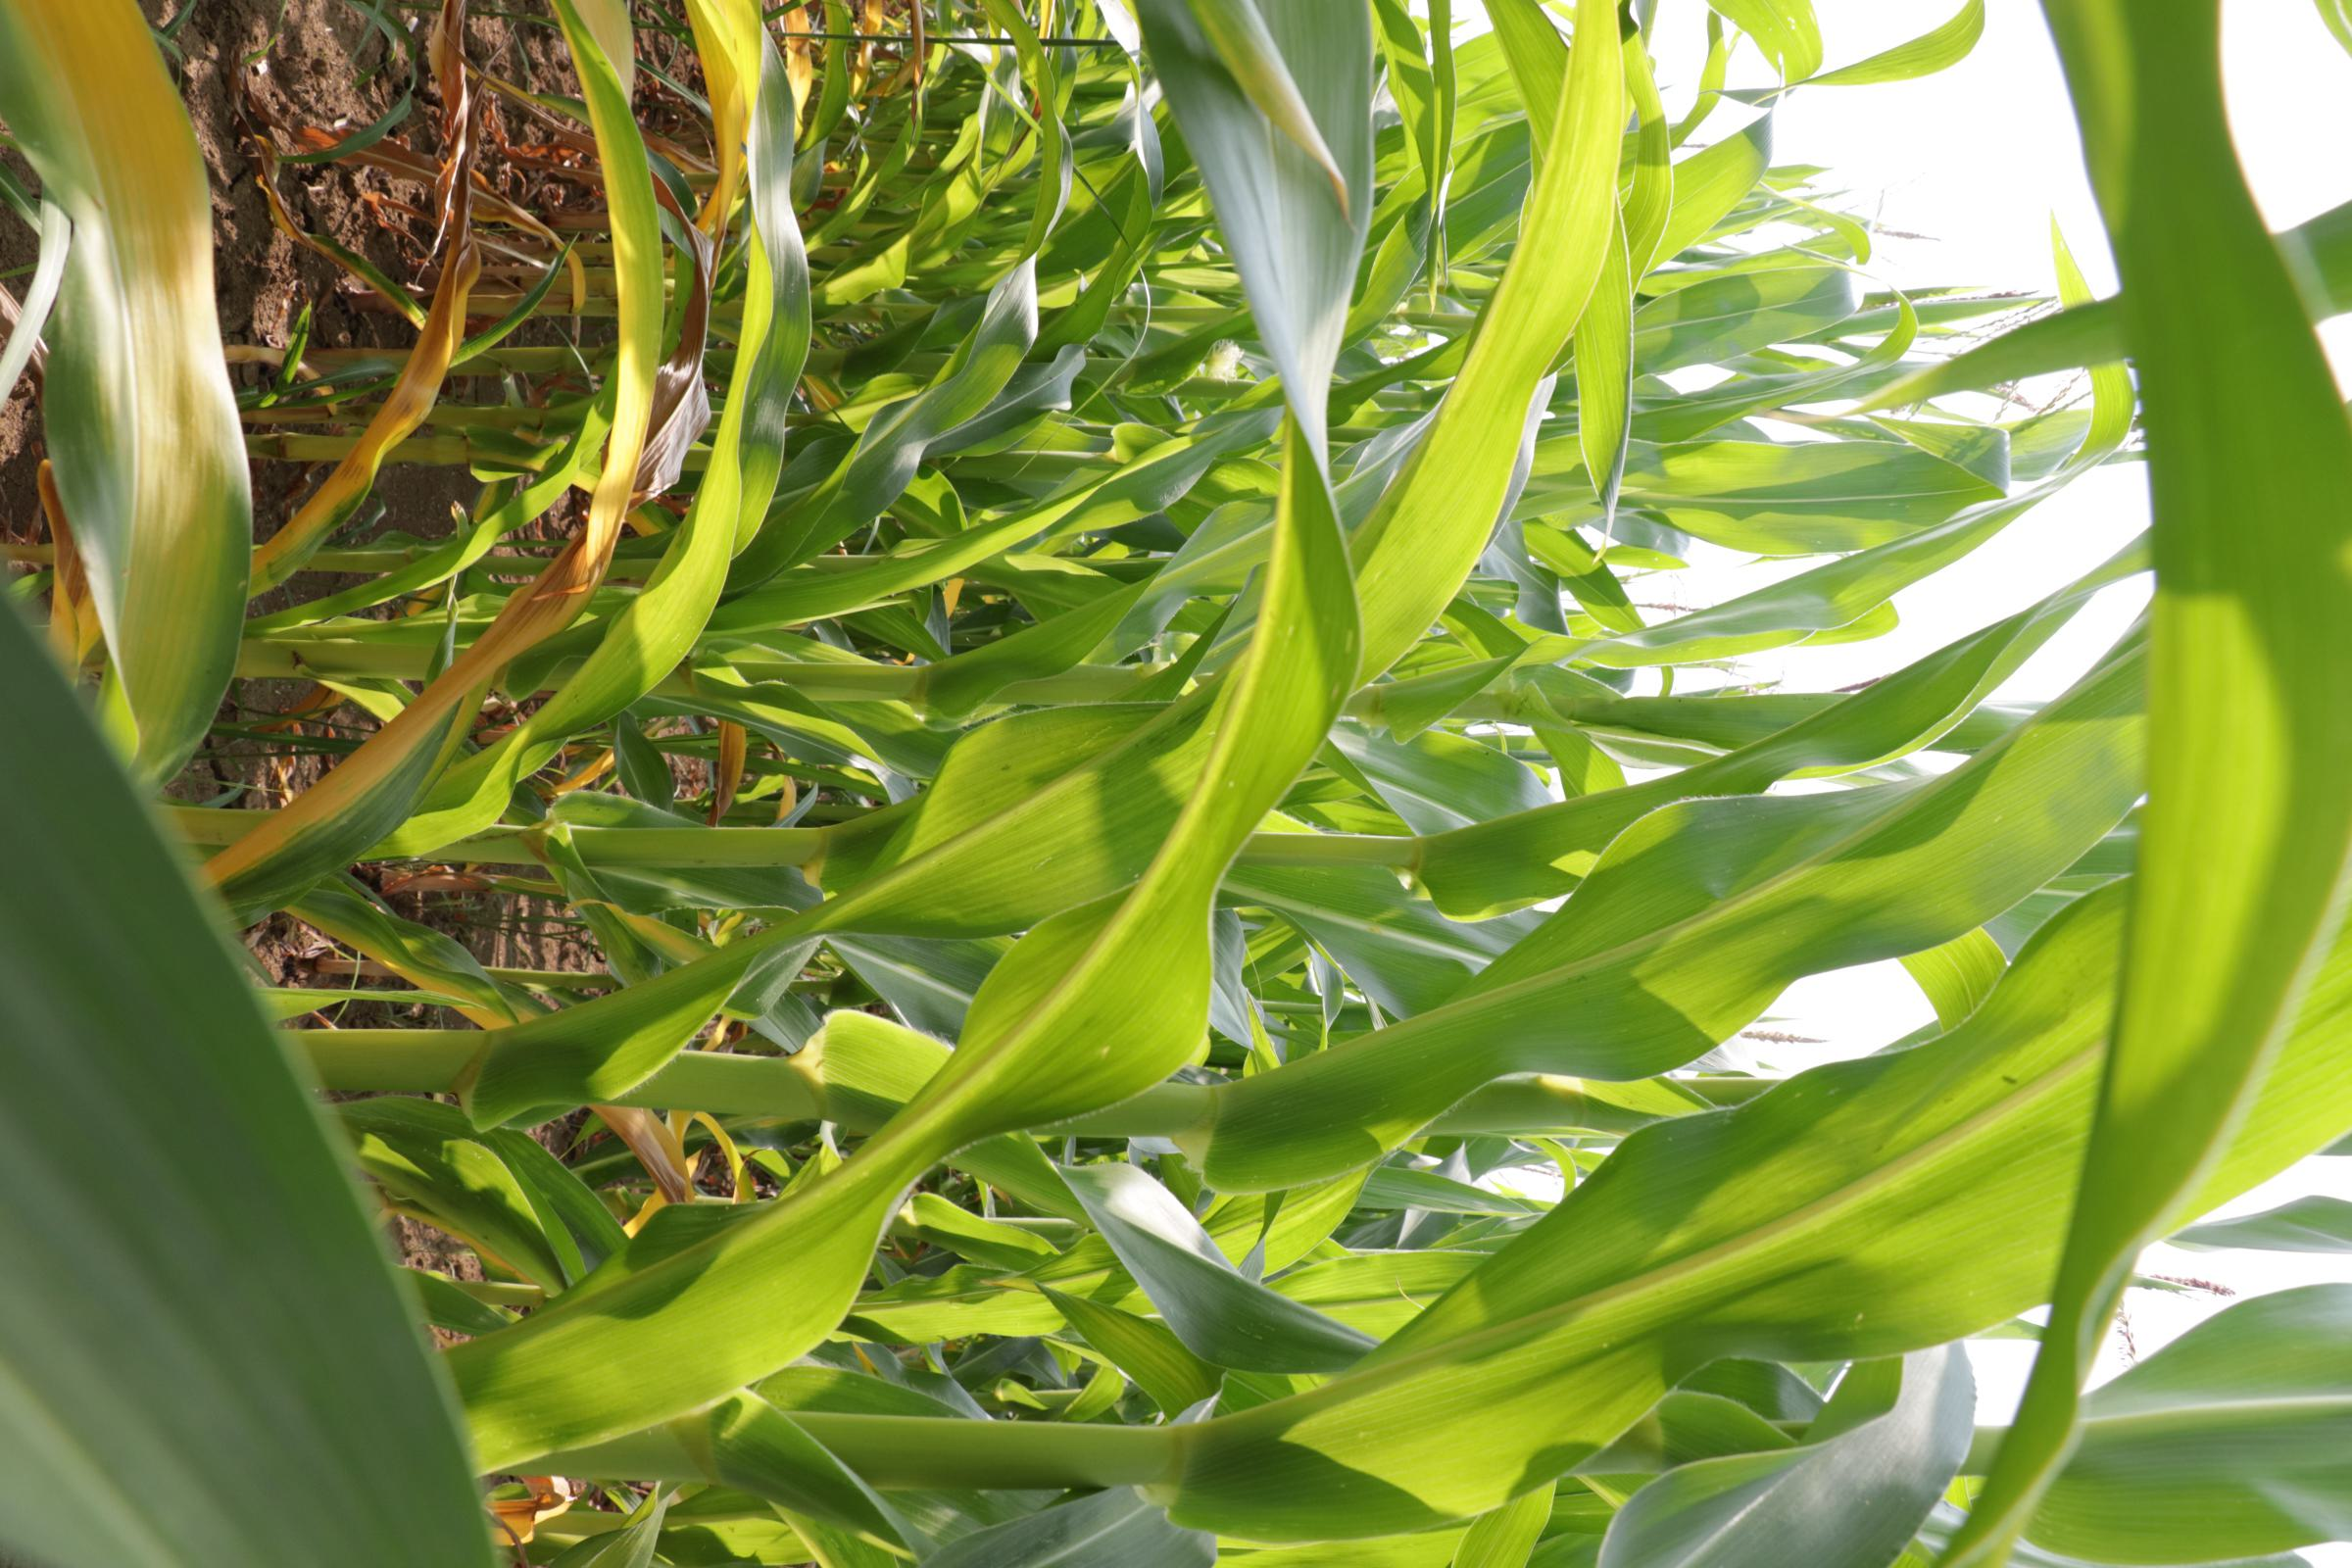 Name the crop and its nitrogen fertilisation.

maize, no added nitrogen
